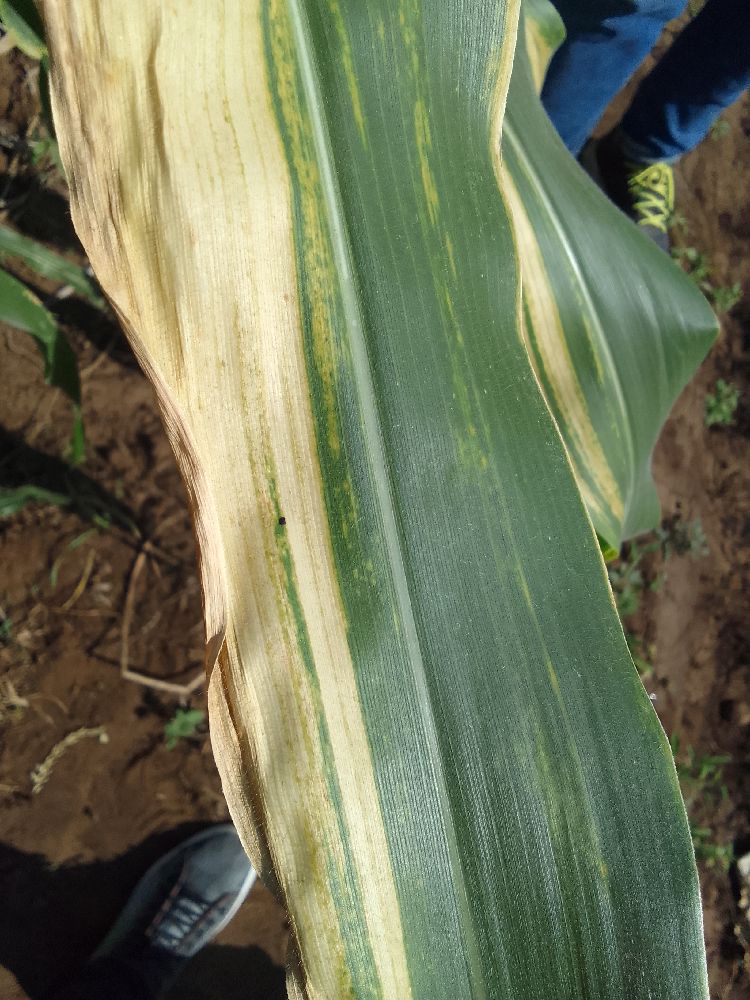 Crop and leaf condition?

maize, maize lethal necrosis
